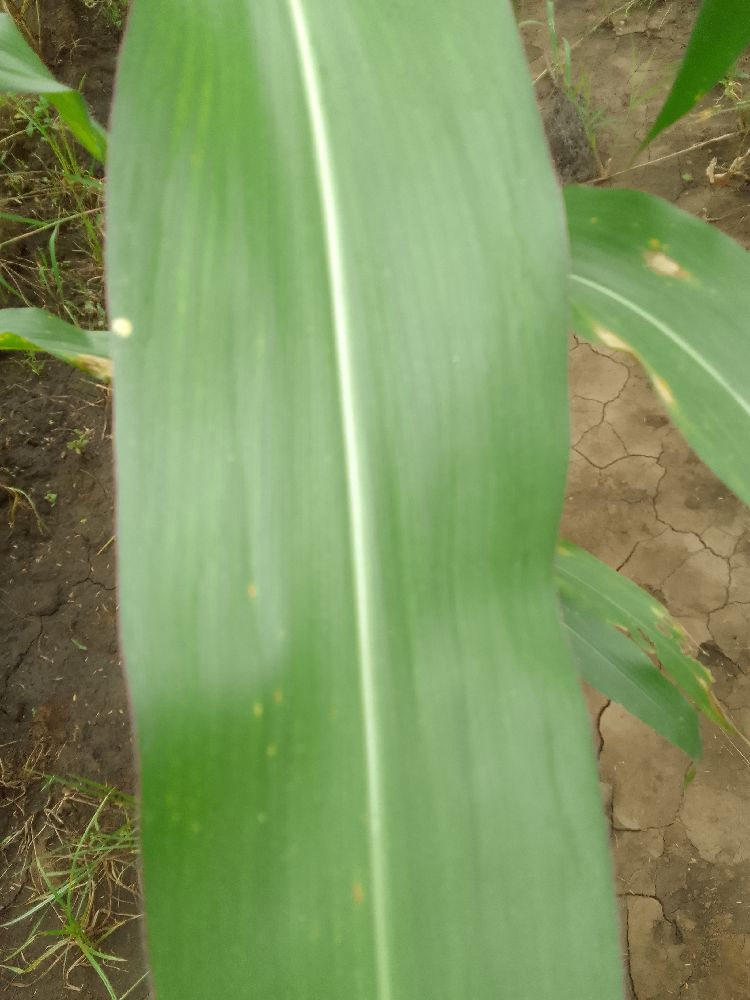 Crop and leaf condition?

maize, healthy
